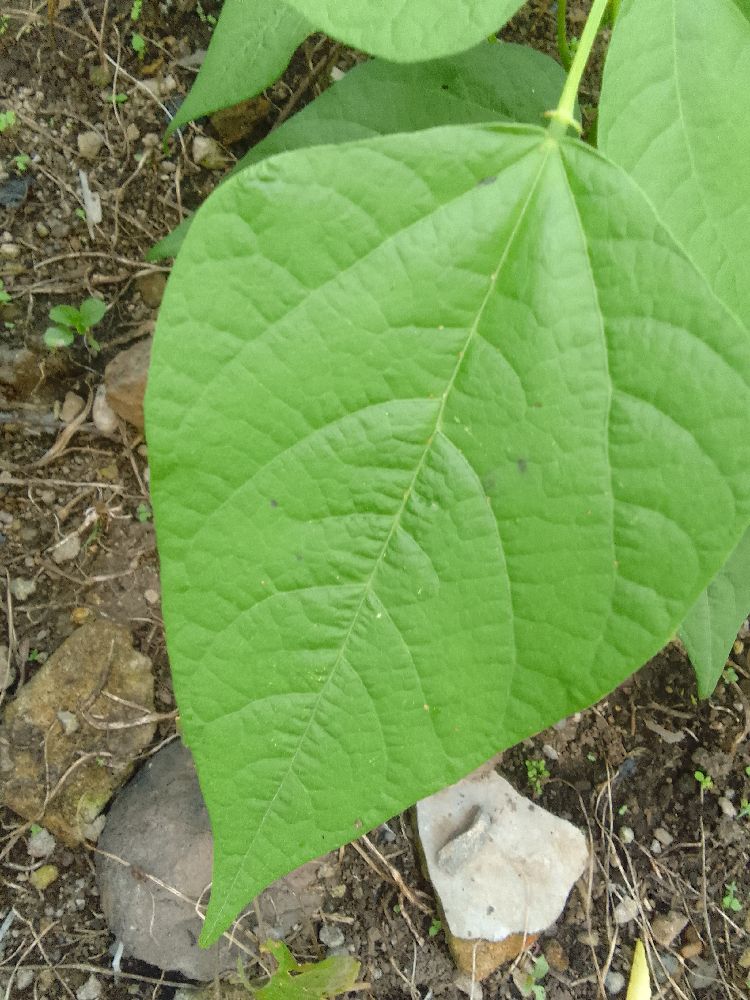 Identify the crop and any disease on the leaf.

common bean, healthy
